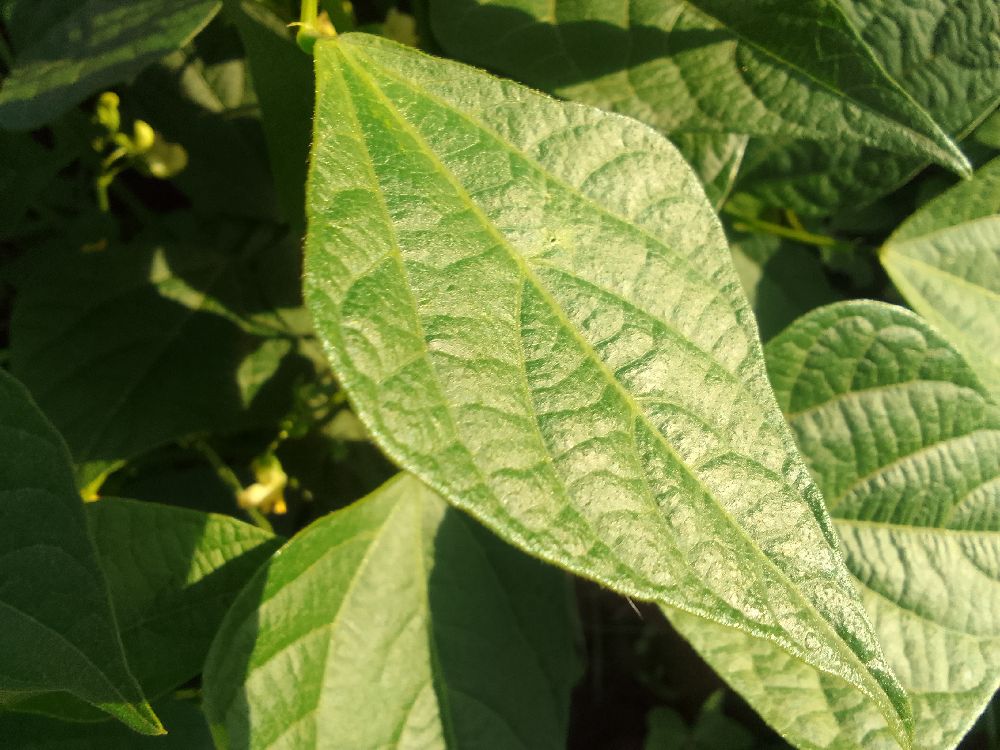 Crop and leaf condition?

common bean, healthy
